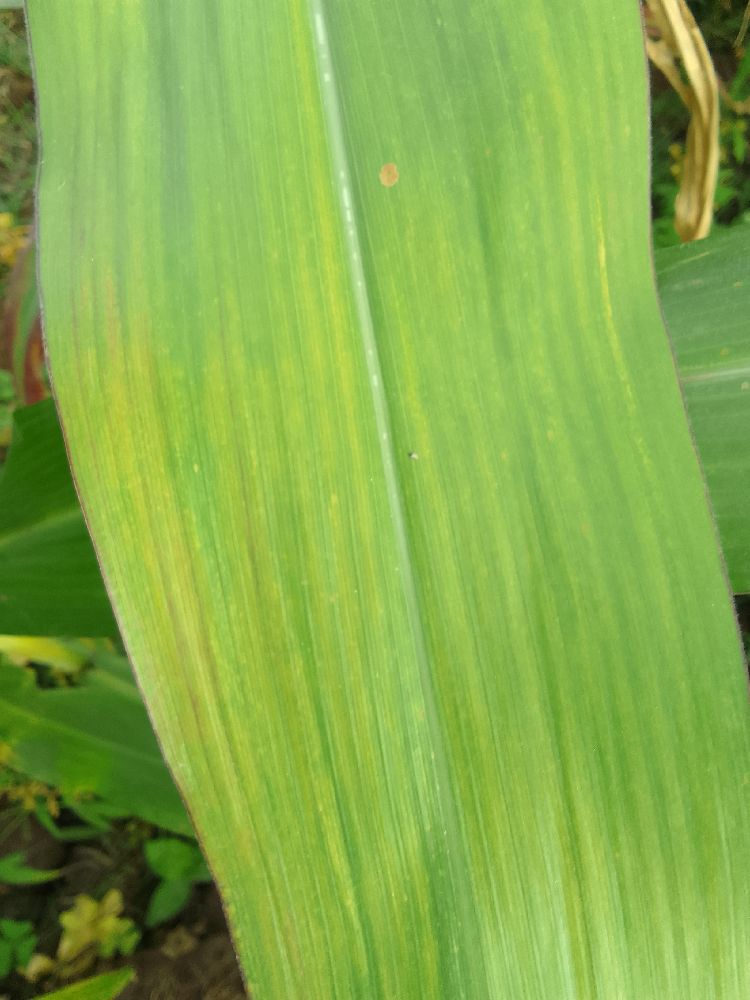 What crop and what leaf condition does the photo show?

maize, maize lethal necrosis
